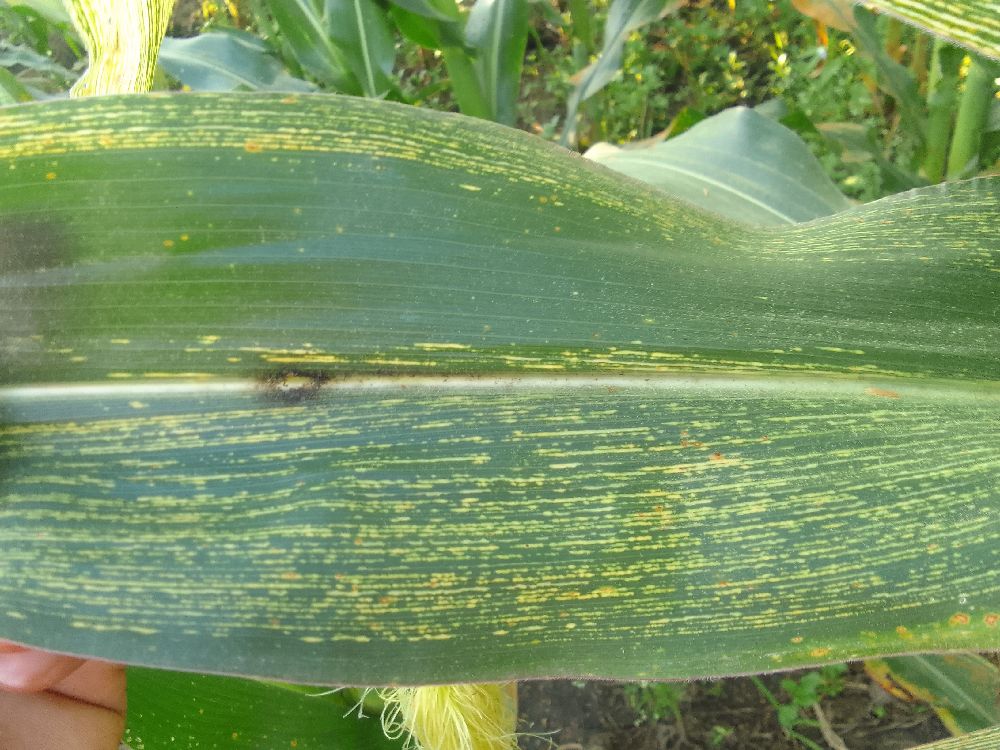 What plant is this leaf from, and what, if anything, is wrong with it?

maize, maize streak virus
